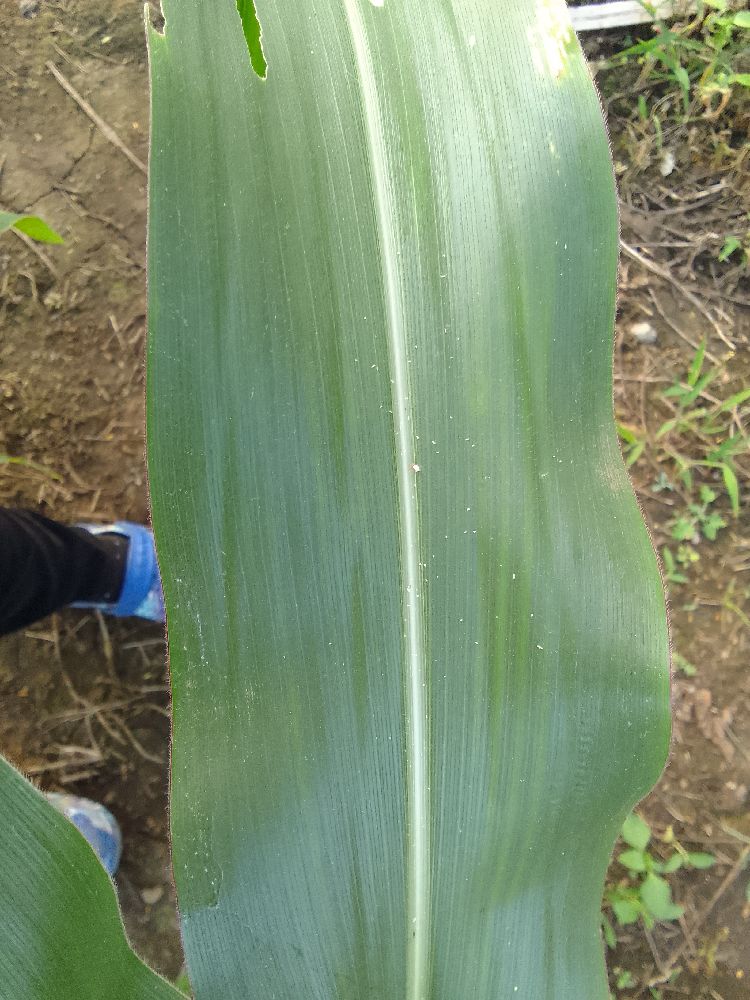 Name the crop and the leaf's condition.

maize, healthy
